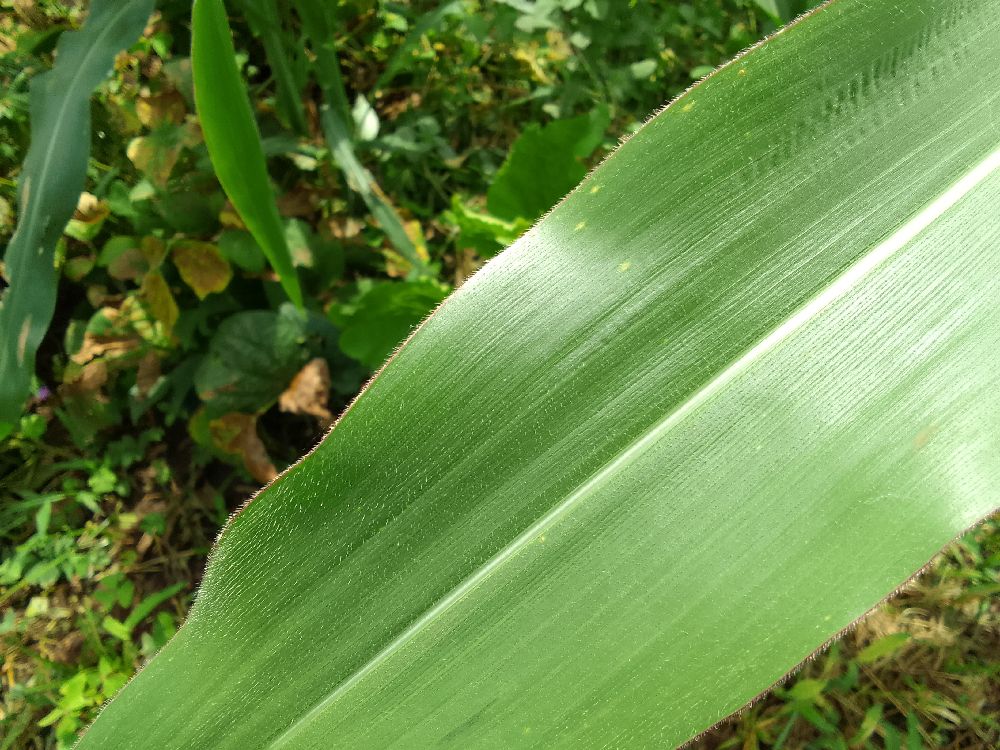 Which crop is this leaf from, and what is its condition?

maize, healthy
